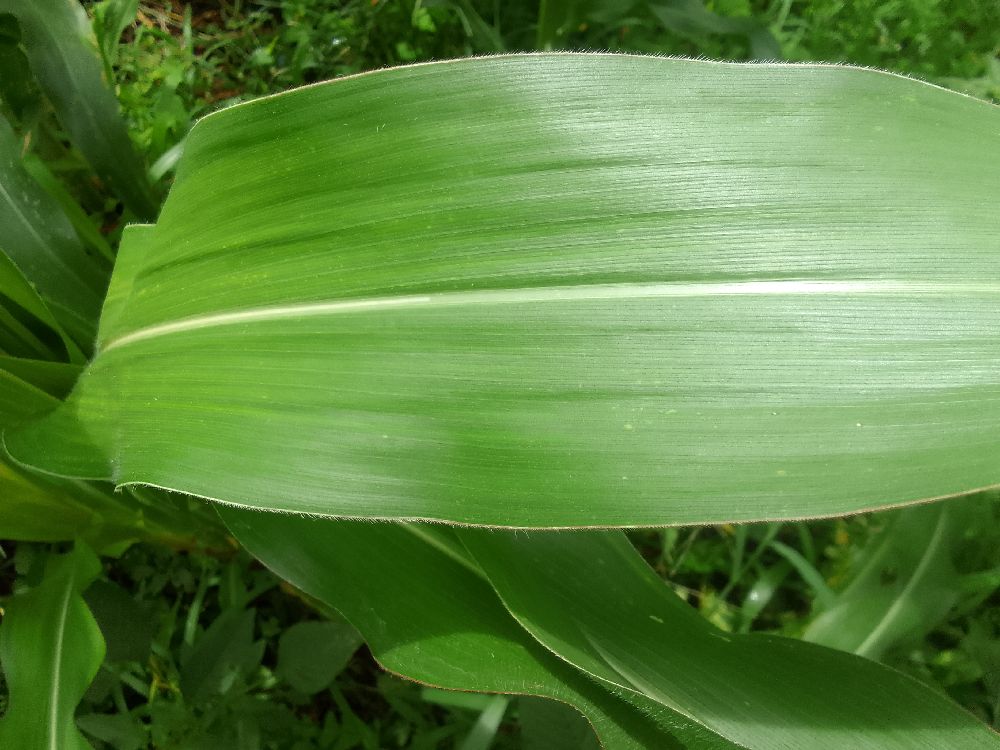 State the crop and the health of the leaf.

maize, healthy
